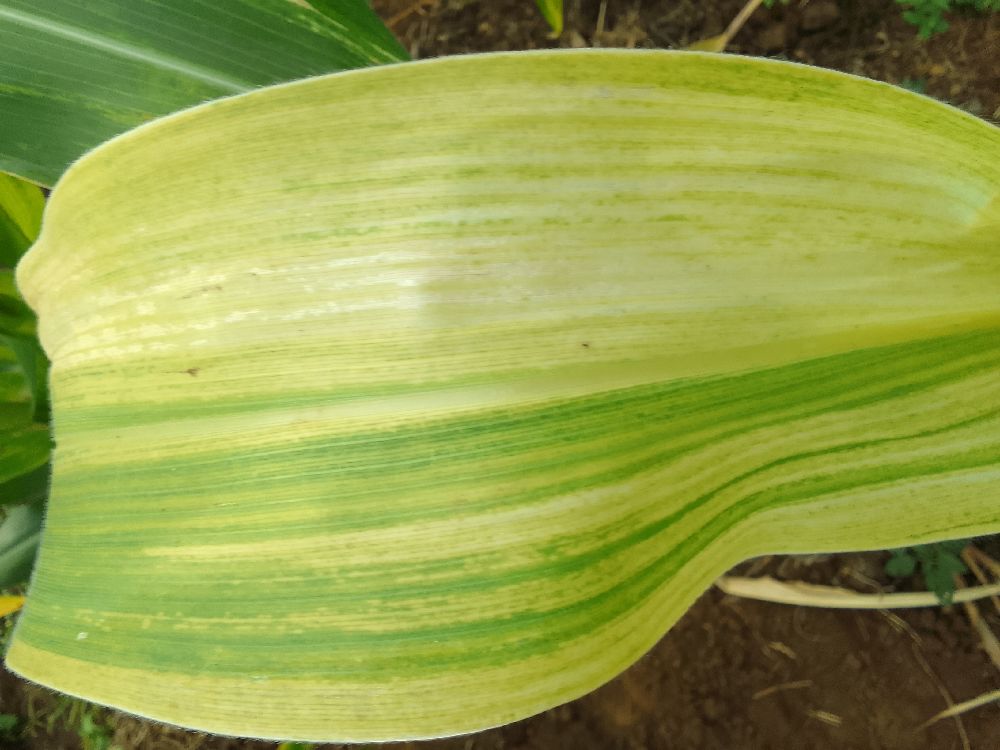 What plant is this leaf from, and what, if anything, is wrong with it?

maize, maize lethal necrosis
